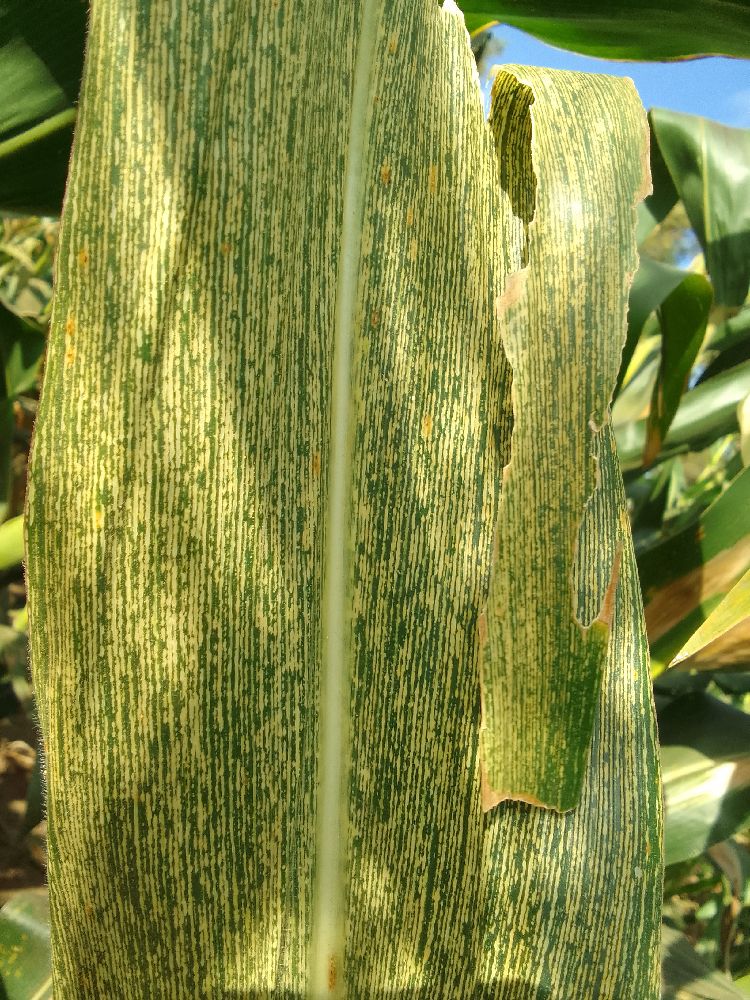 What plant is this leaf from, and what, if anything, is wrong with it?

maize, maize streak virus
